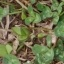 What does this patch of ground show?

unstructured weed
